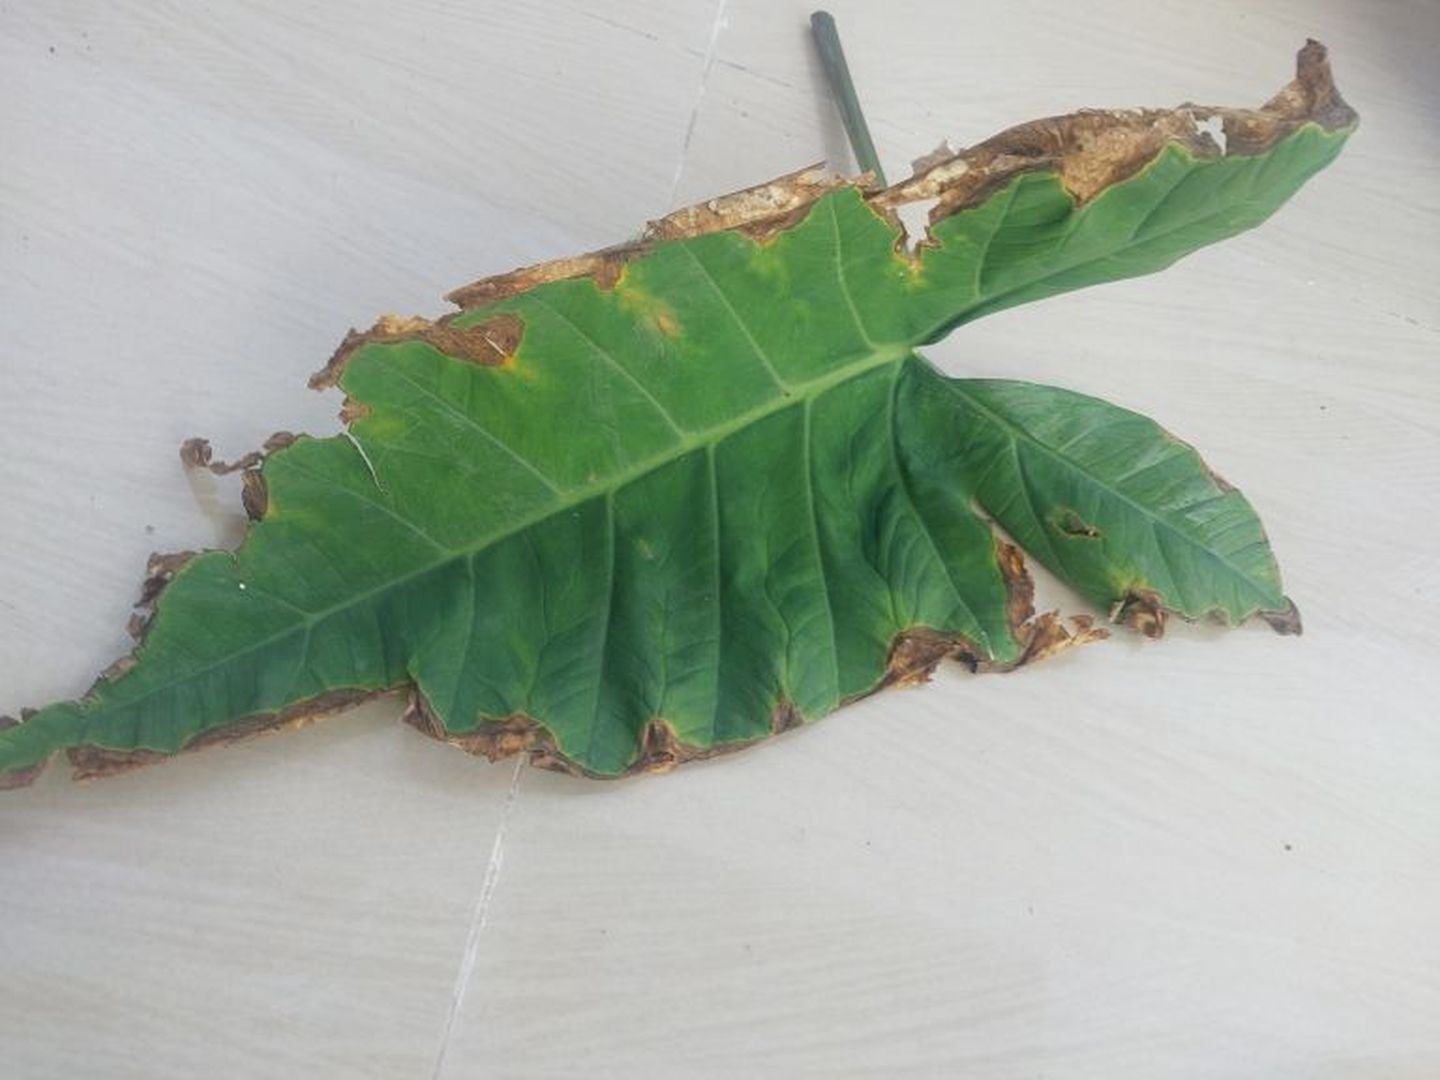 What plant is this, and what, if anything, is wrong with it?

taro, leaf blight
